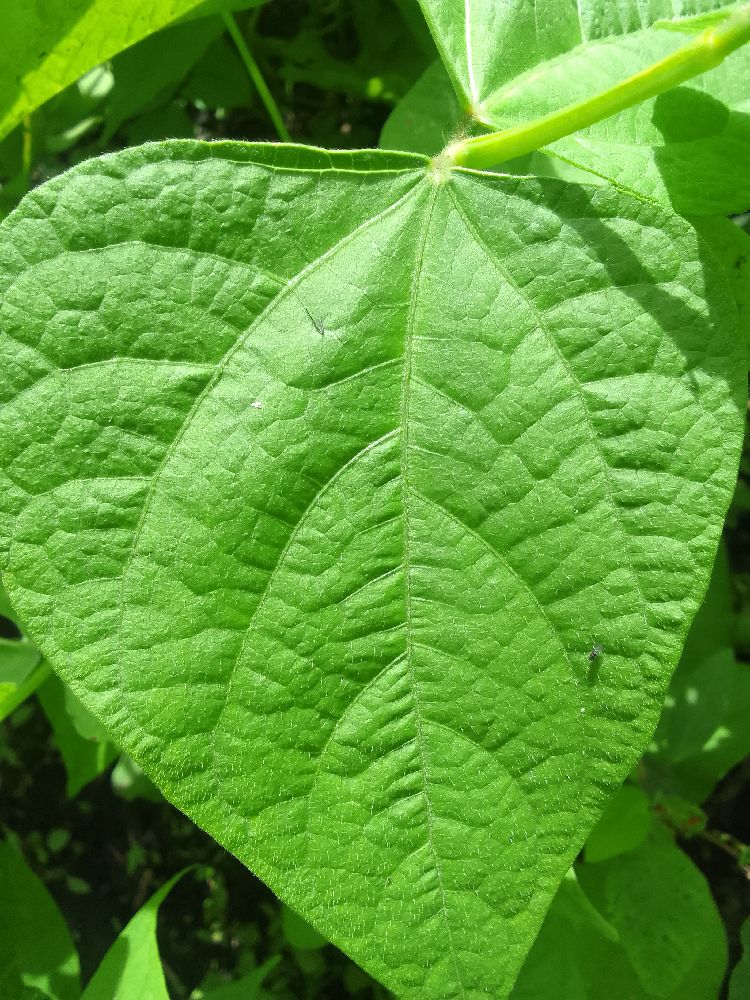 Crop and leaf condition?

common bean, healthy
